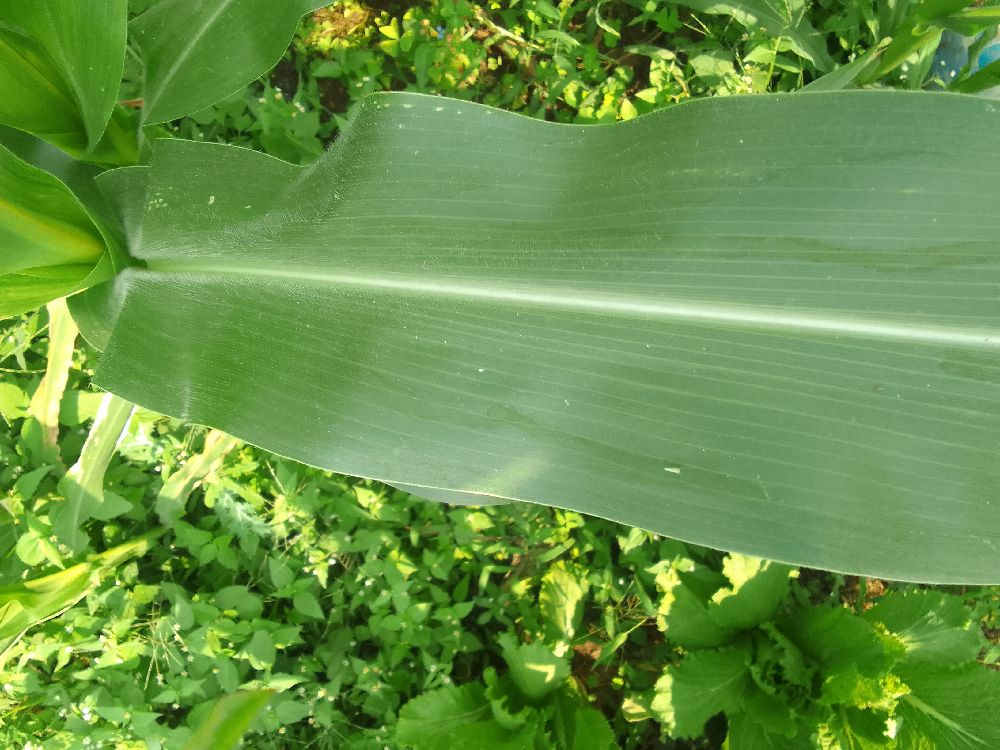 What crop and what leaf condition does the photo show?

maize, healthy
